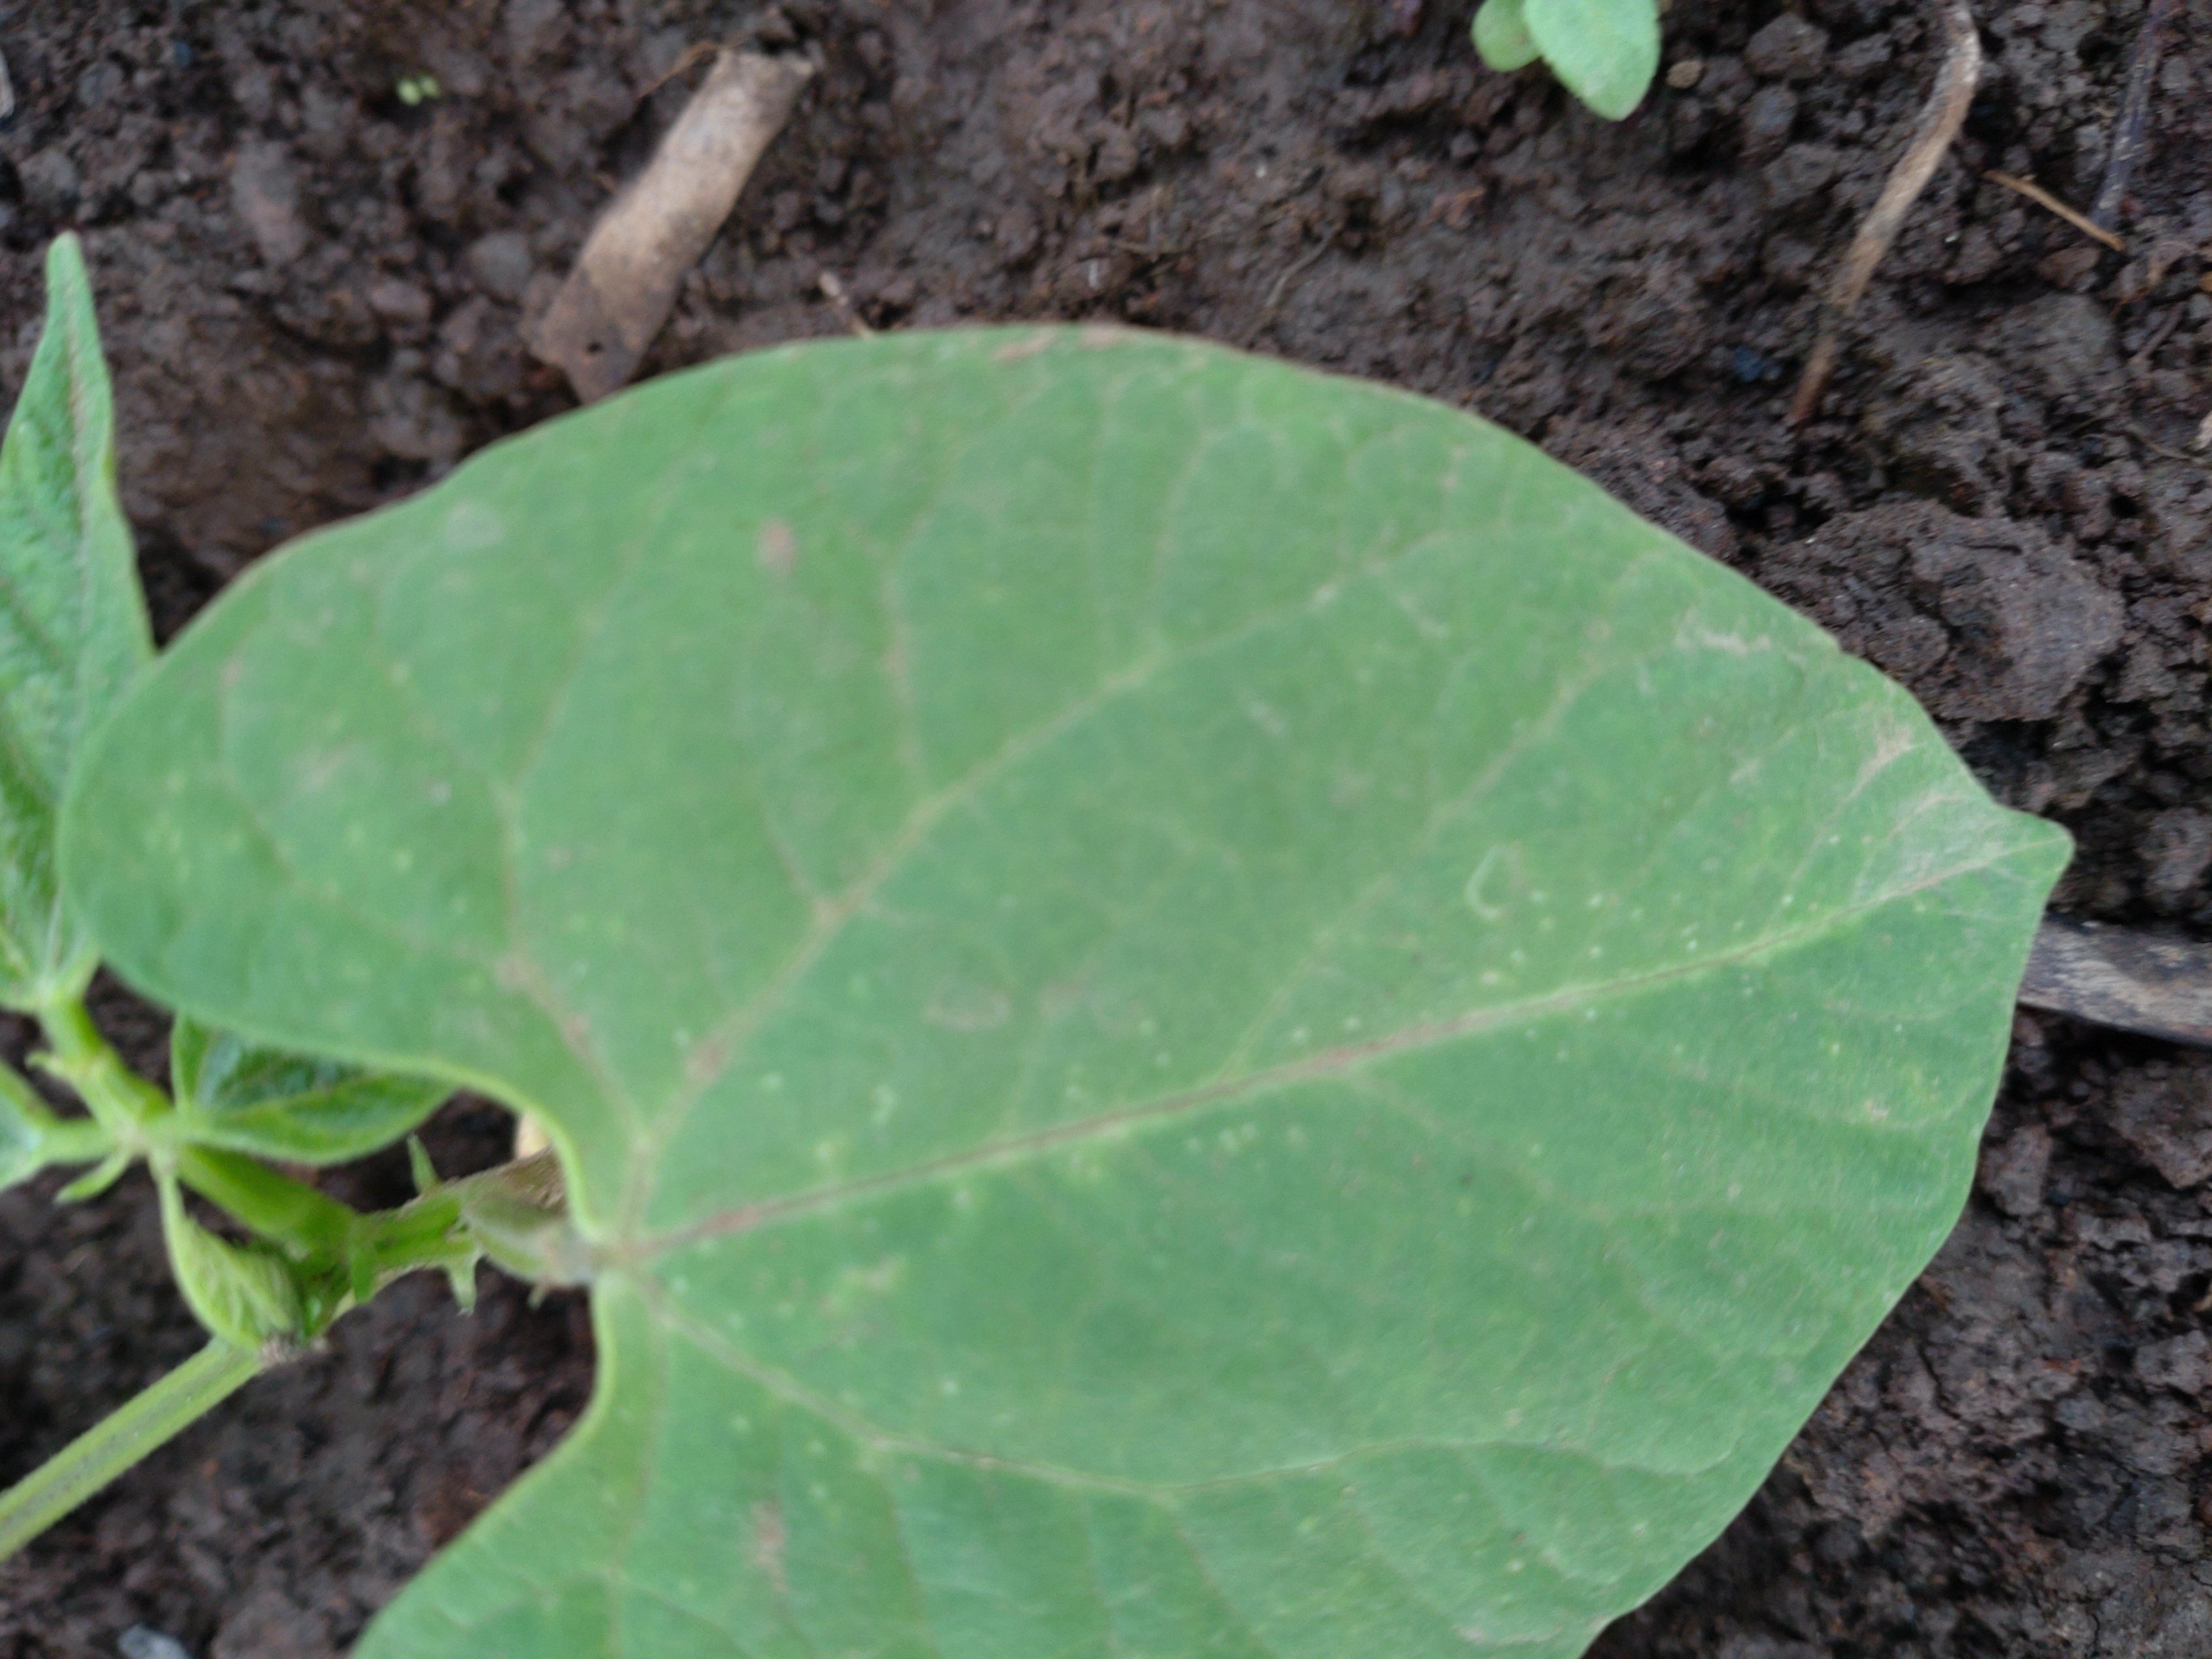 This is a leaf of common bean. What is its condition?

healthy
